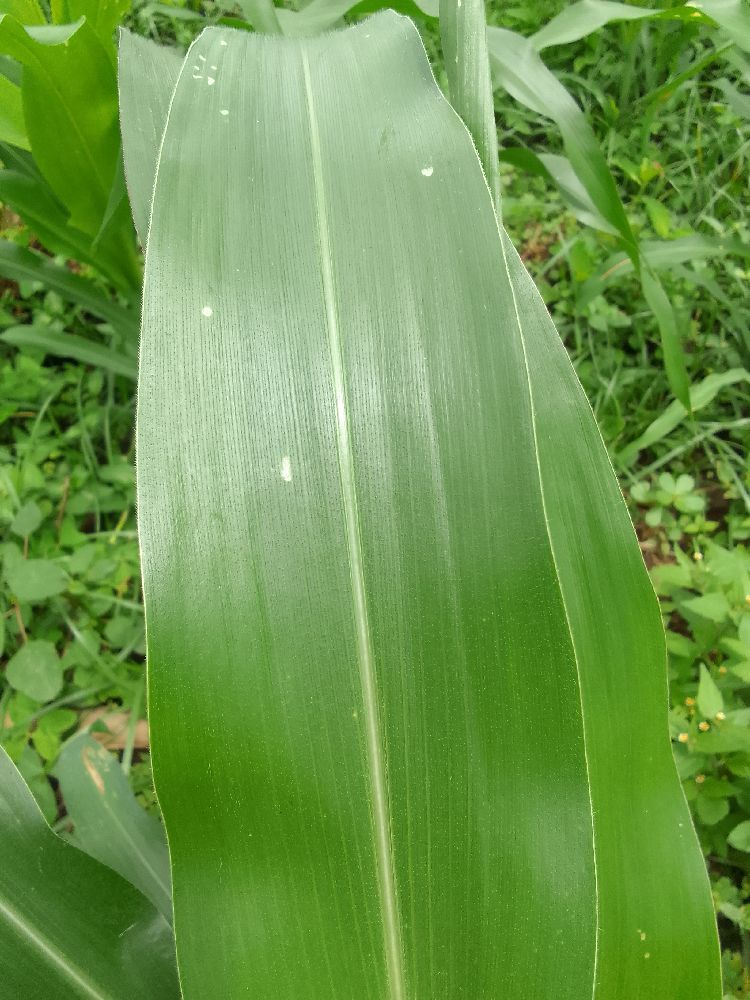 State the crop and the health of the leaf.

maize, healthy
